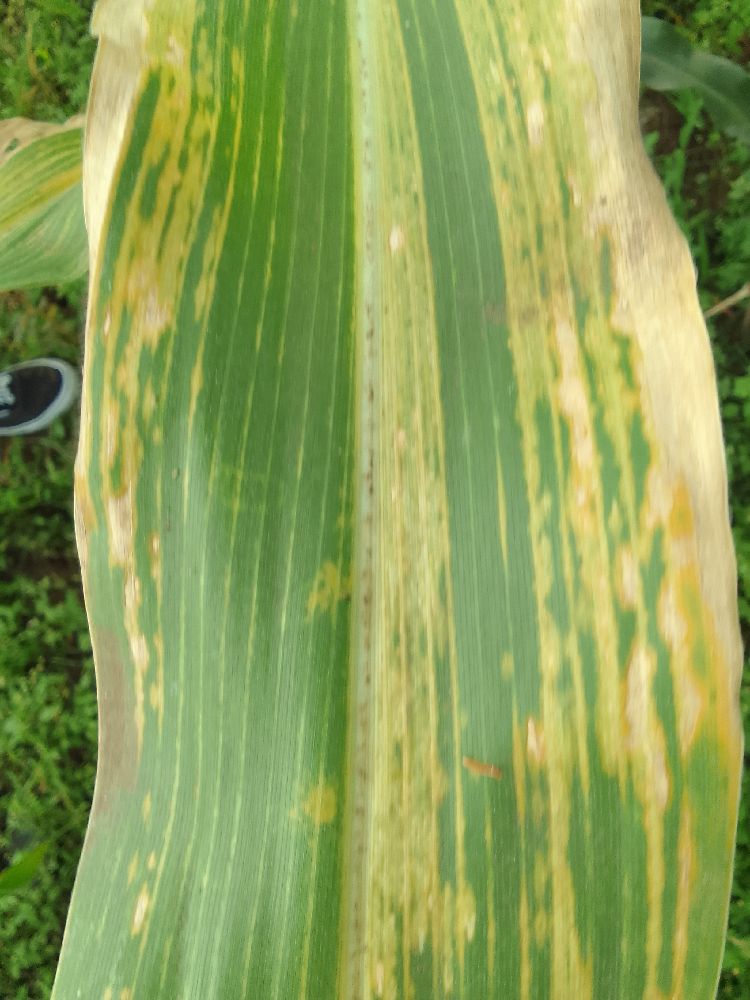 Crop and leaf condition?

maize, maize lethal necrosis
